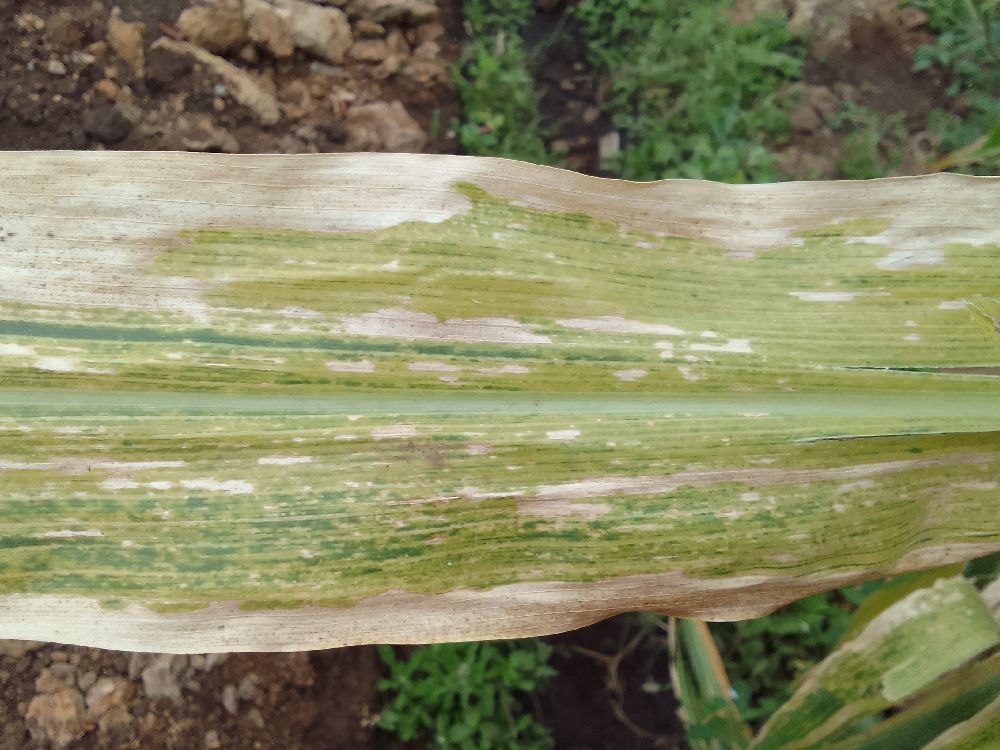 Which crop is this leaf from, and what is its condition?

maize, maize lethal necrosis
